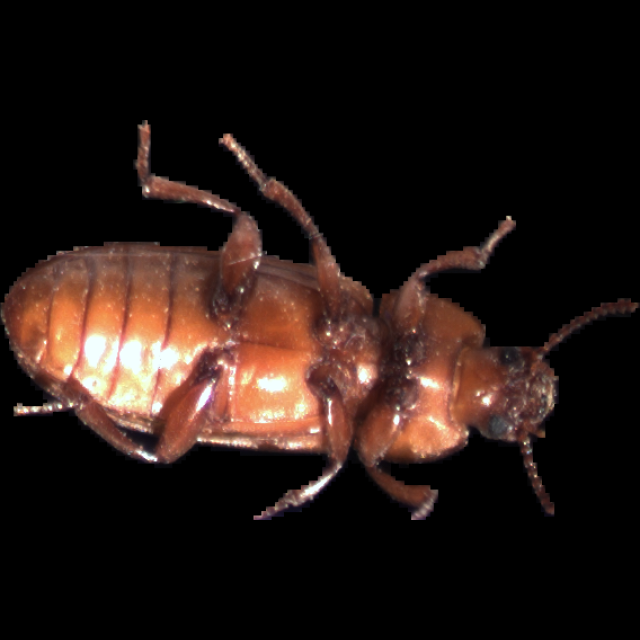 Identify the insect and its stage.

mealworm beetle
